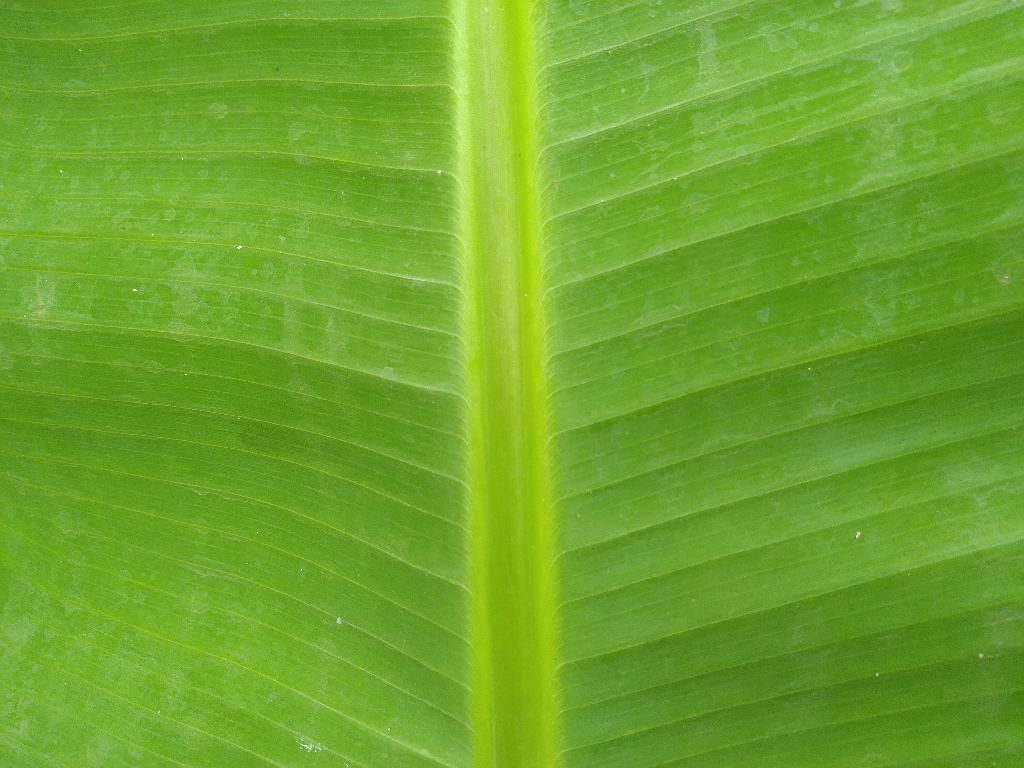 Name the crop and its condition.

banana, healthy
